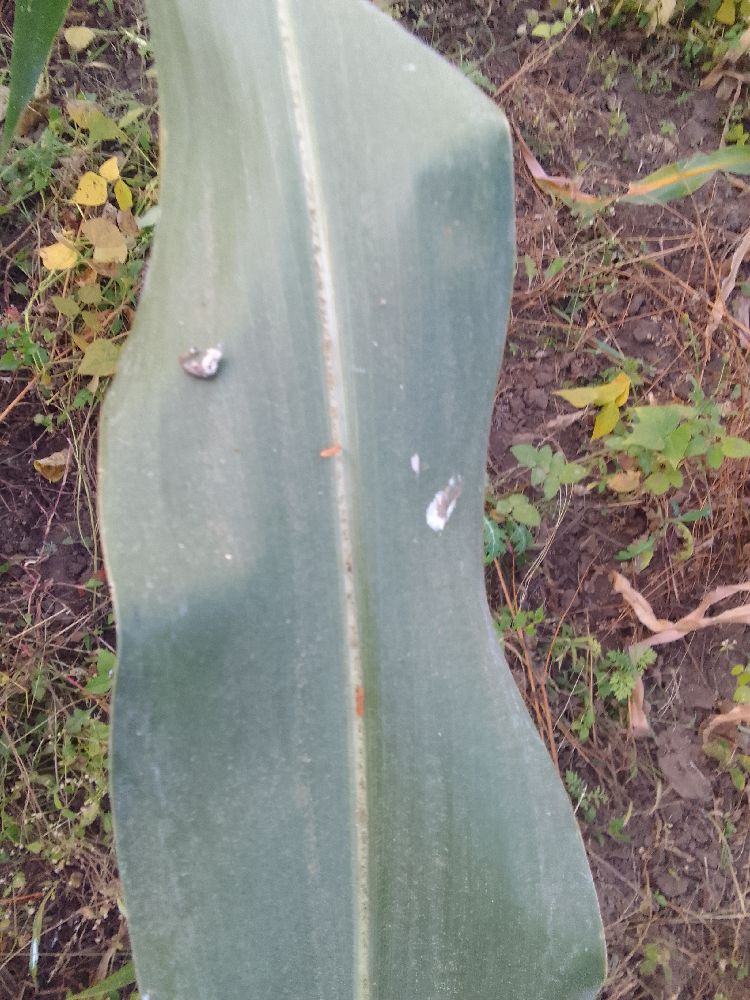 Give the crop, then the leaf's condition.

maize, healthy
